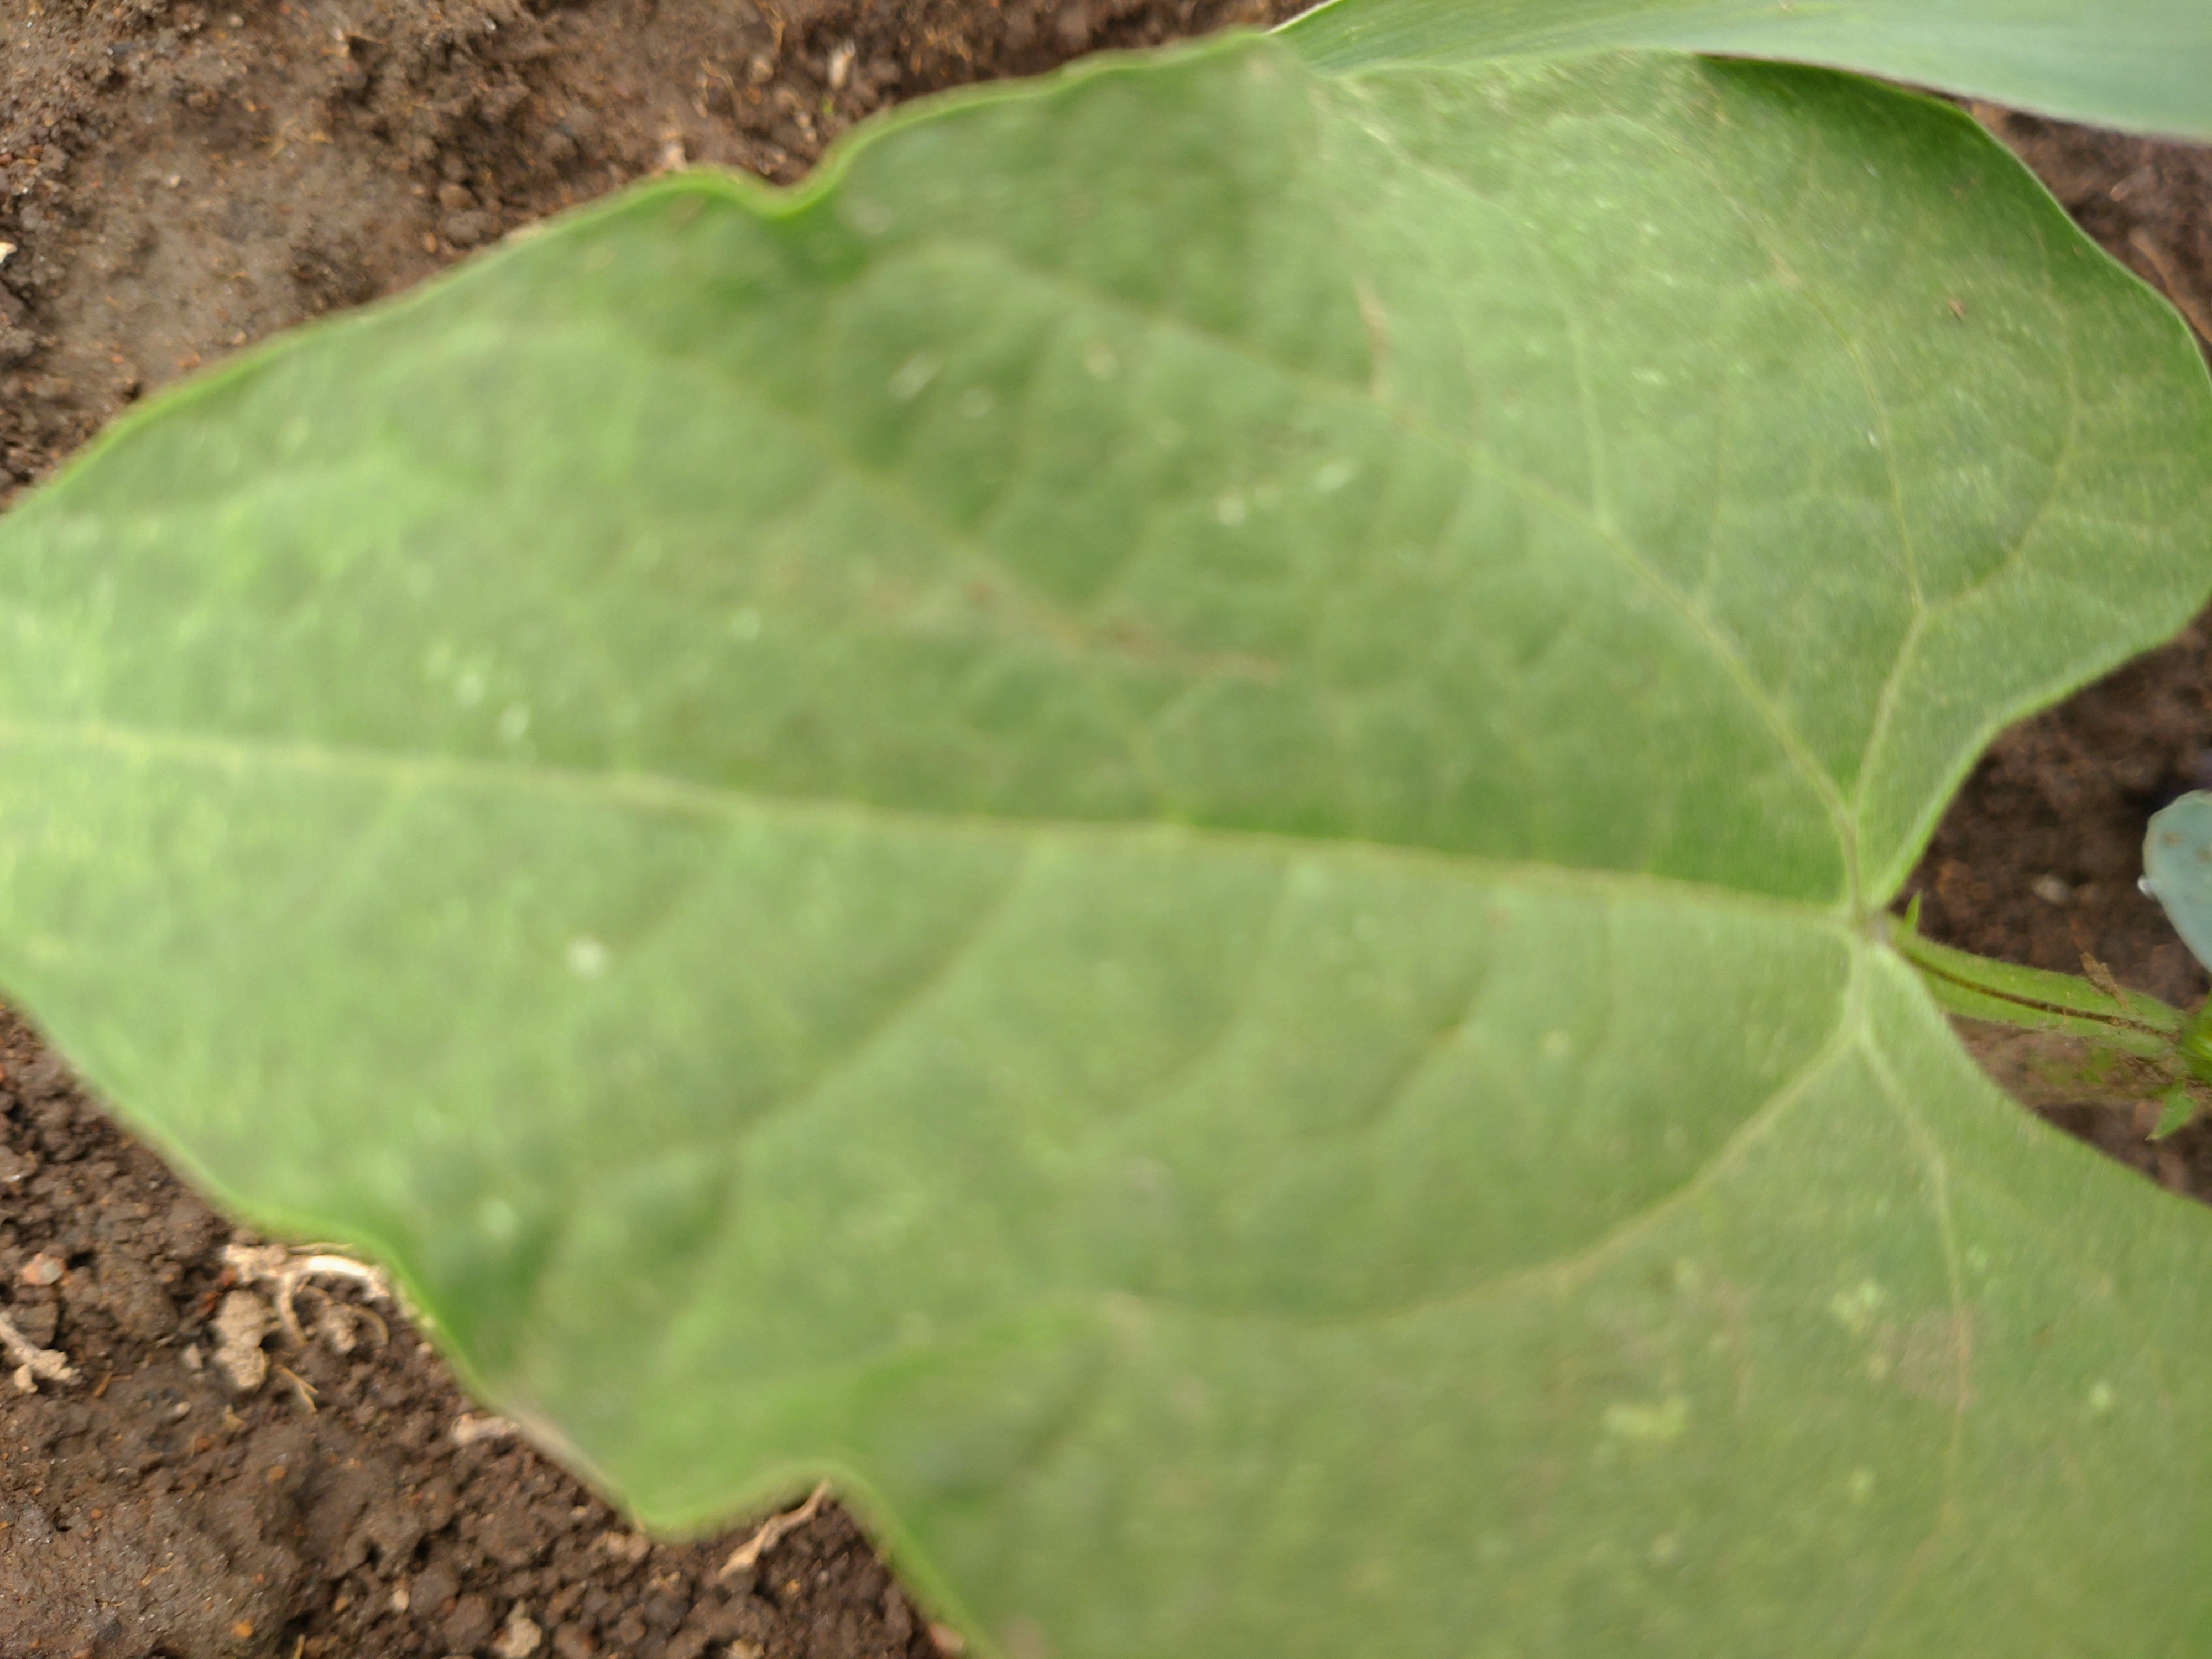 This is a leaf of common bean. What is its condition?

healthy
